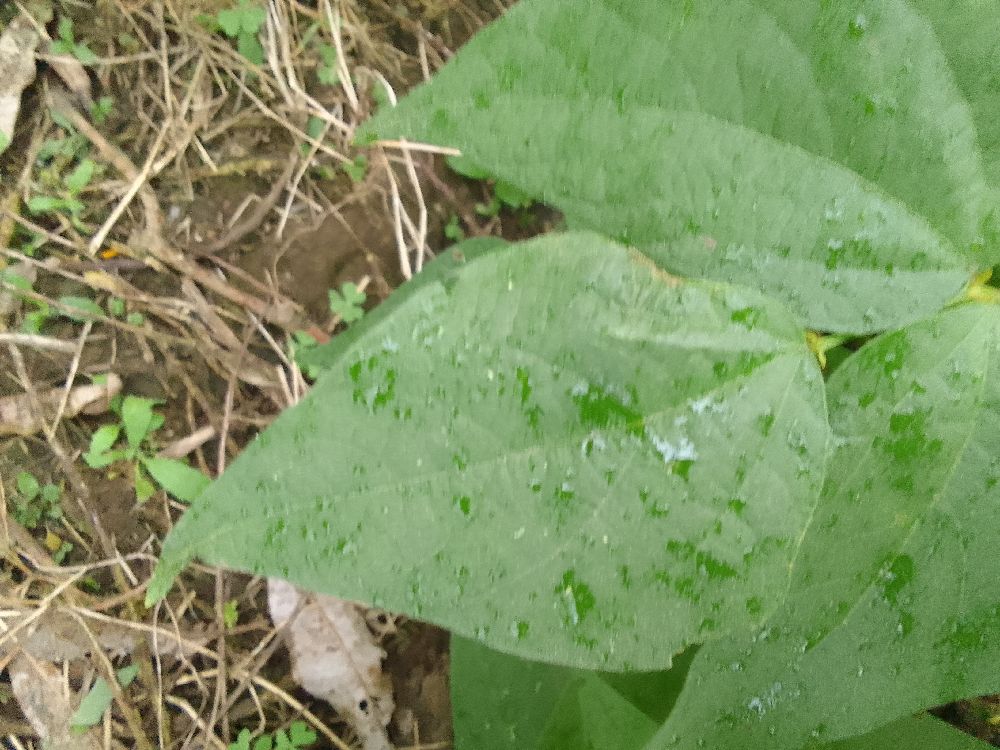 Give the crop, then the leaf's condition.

common bean, healthy
